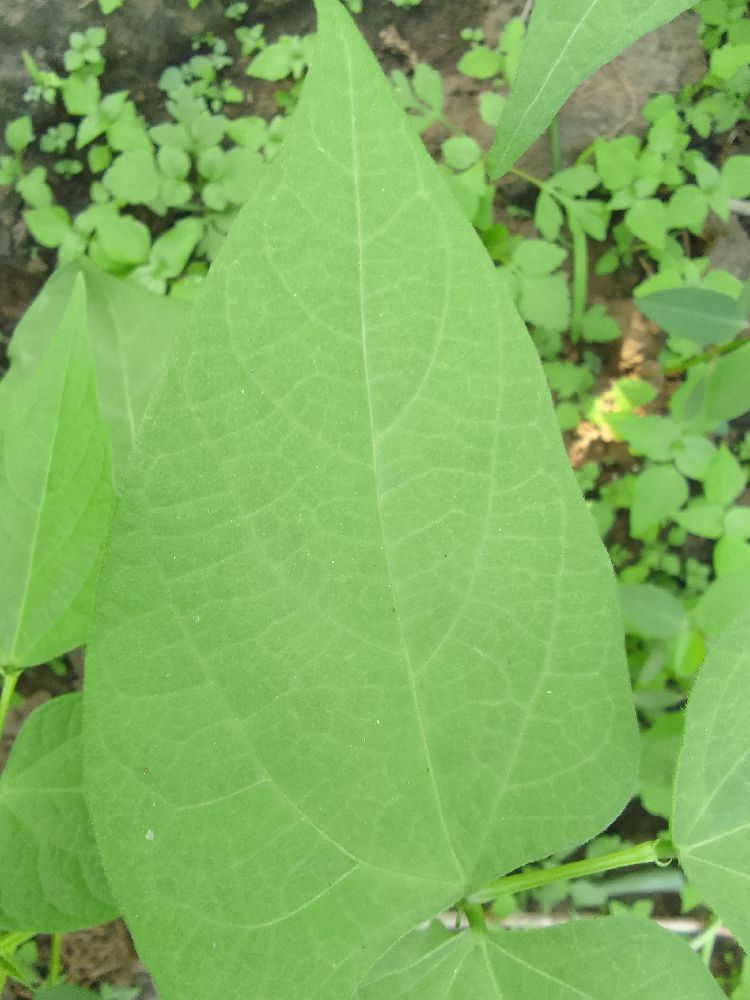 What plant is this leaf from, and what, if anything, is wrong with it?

common bean, healthy
